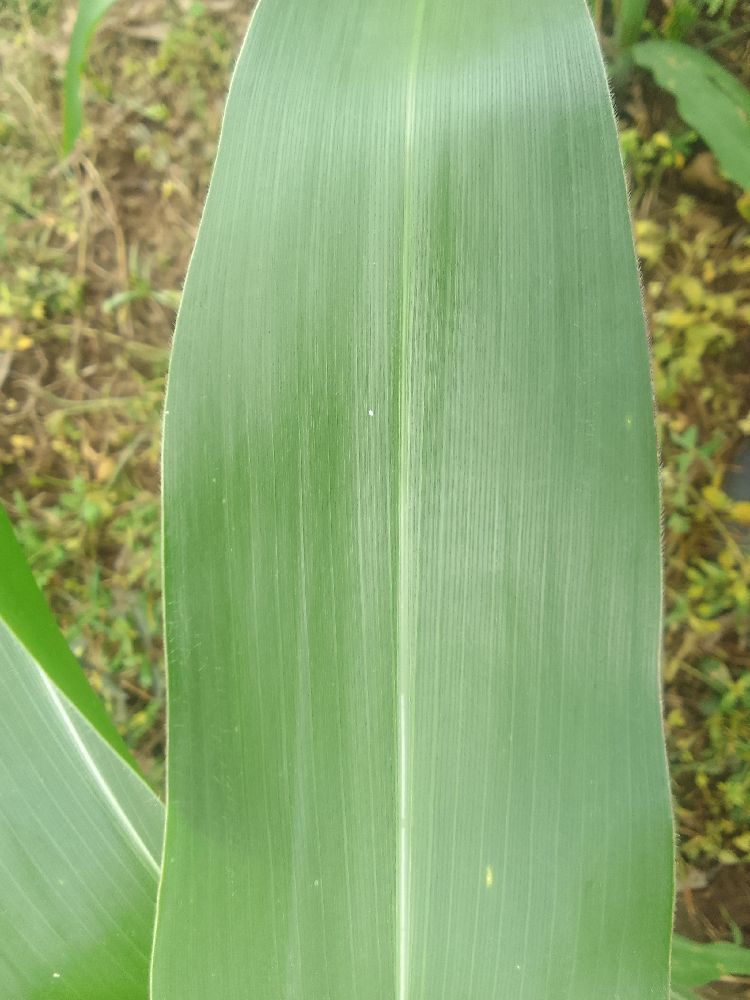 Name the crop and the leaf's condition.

maize, healthy
